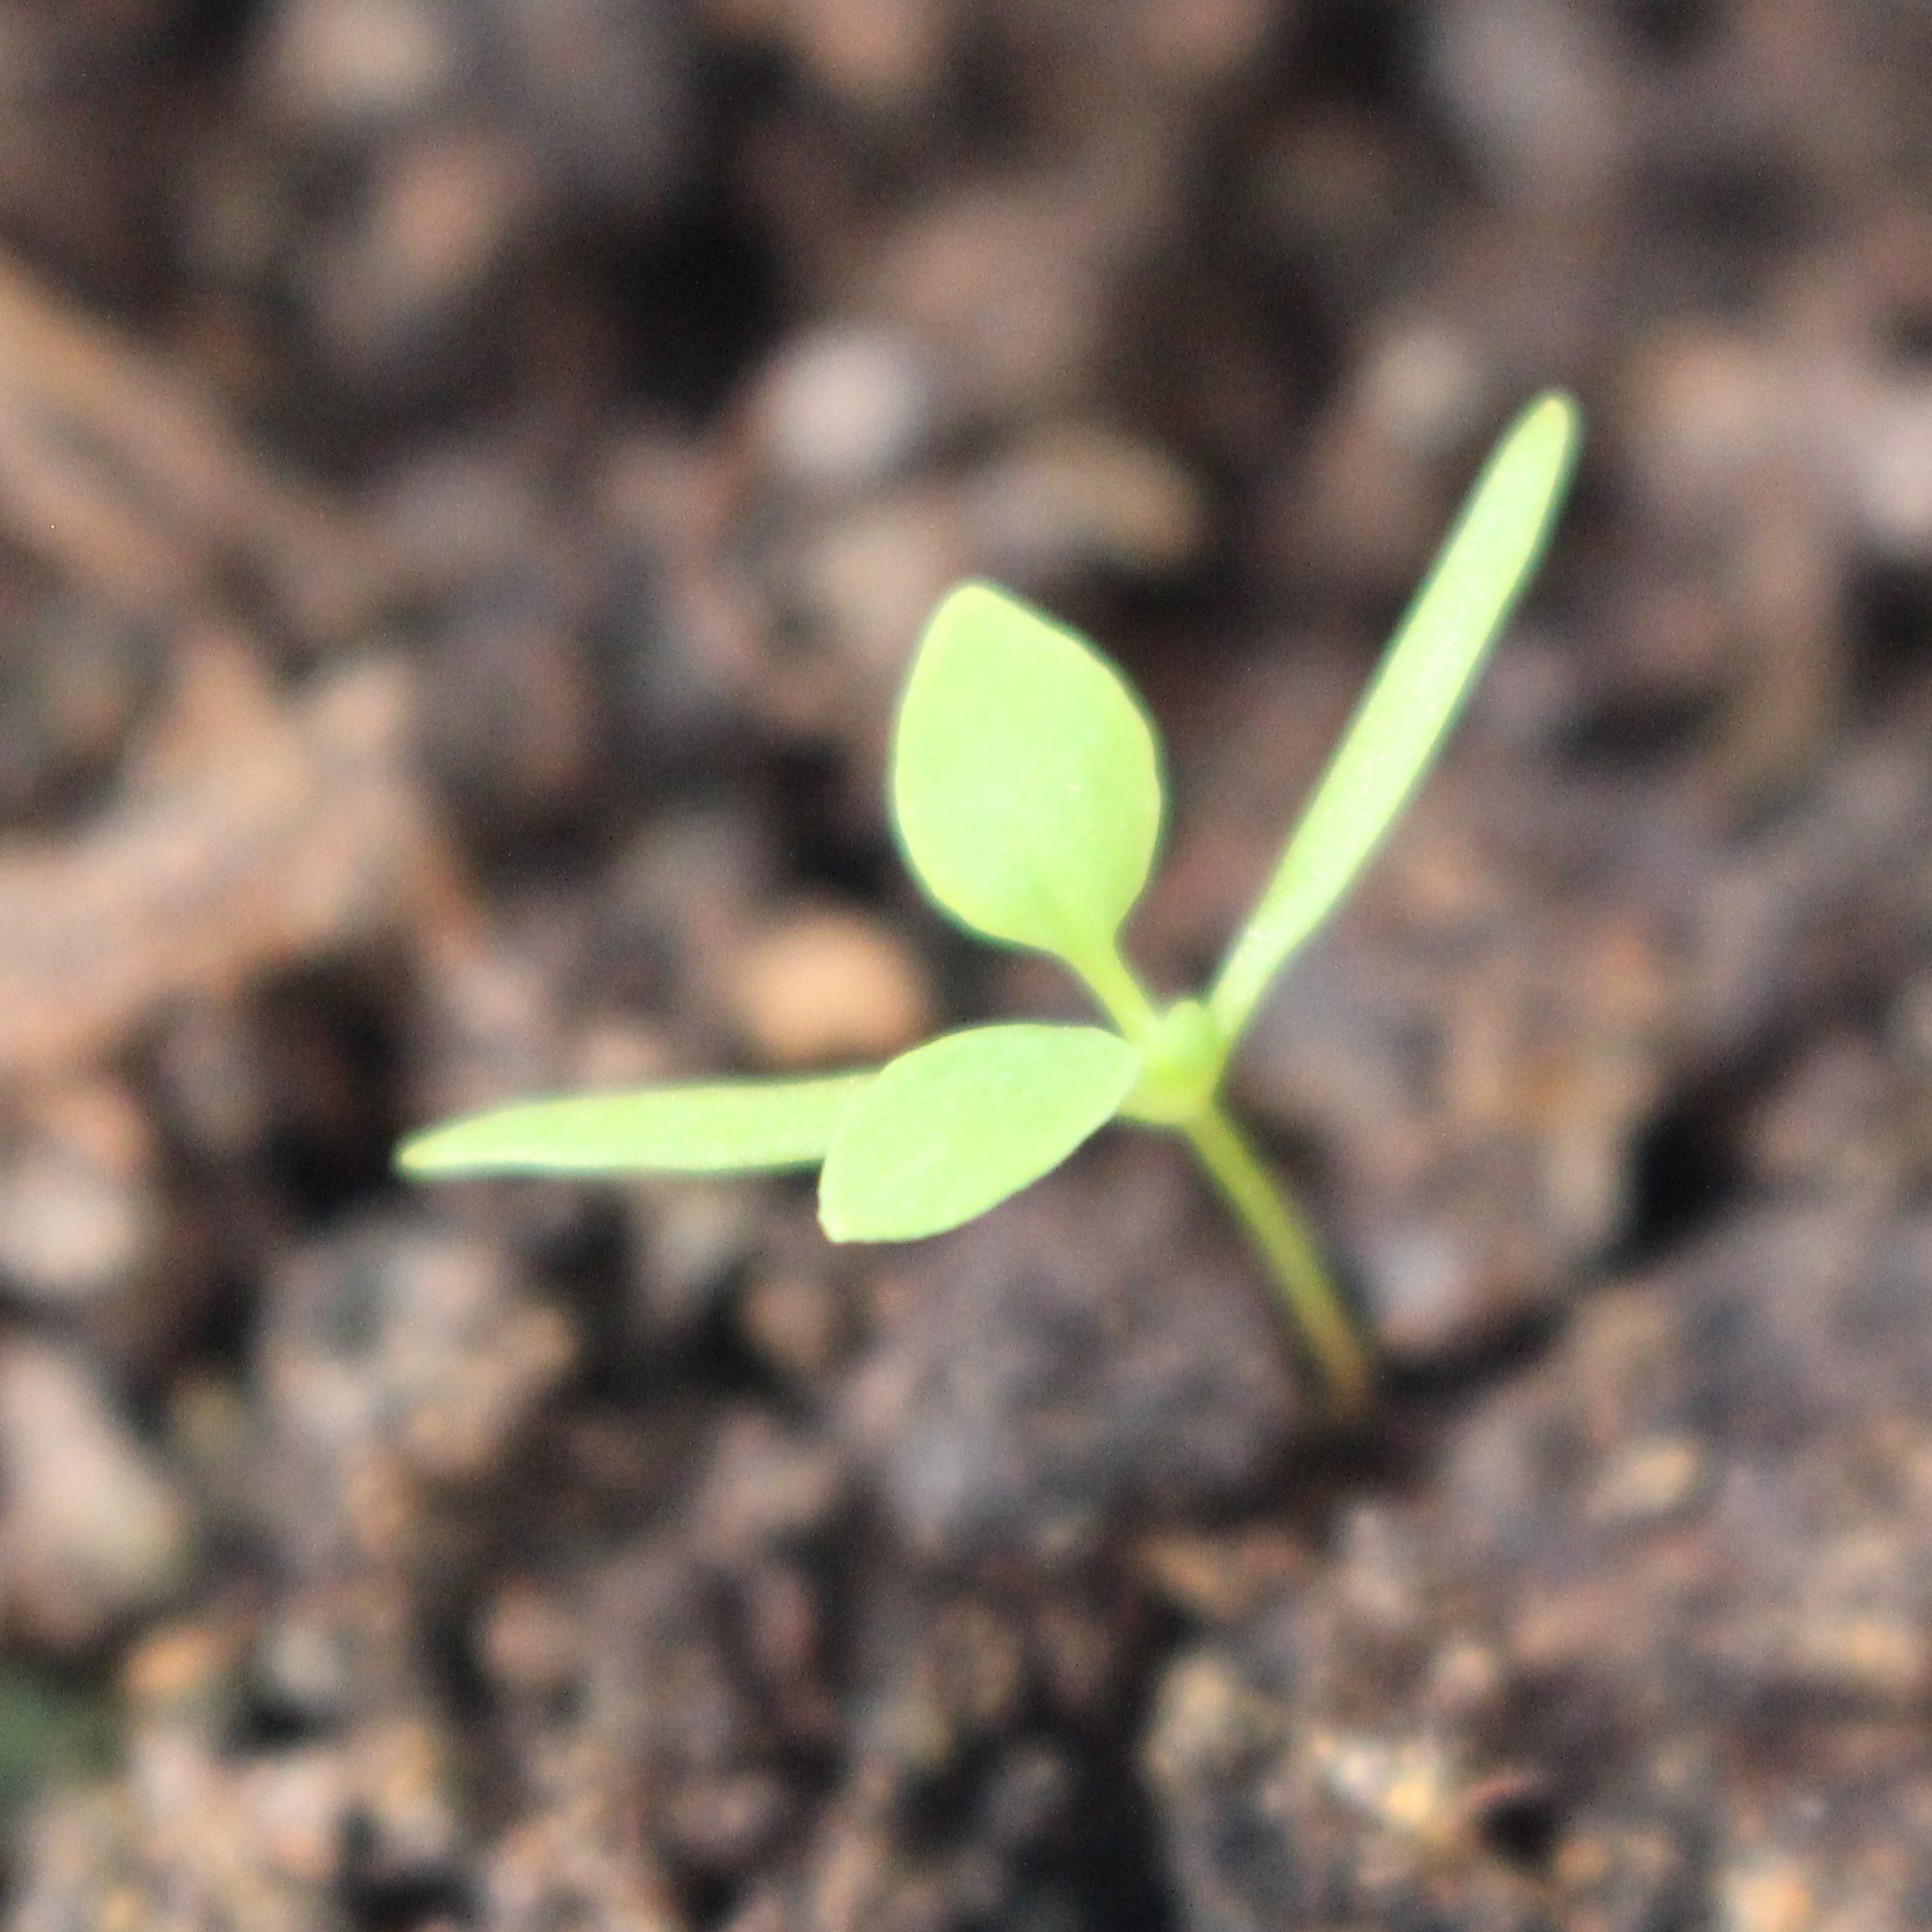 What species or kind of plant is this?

Papaver rhoeas
